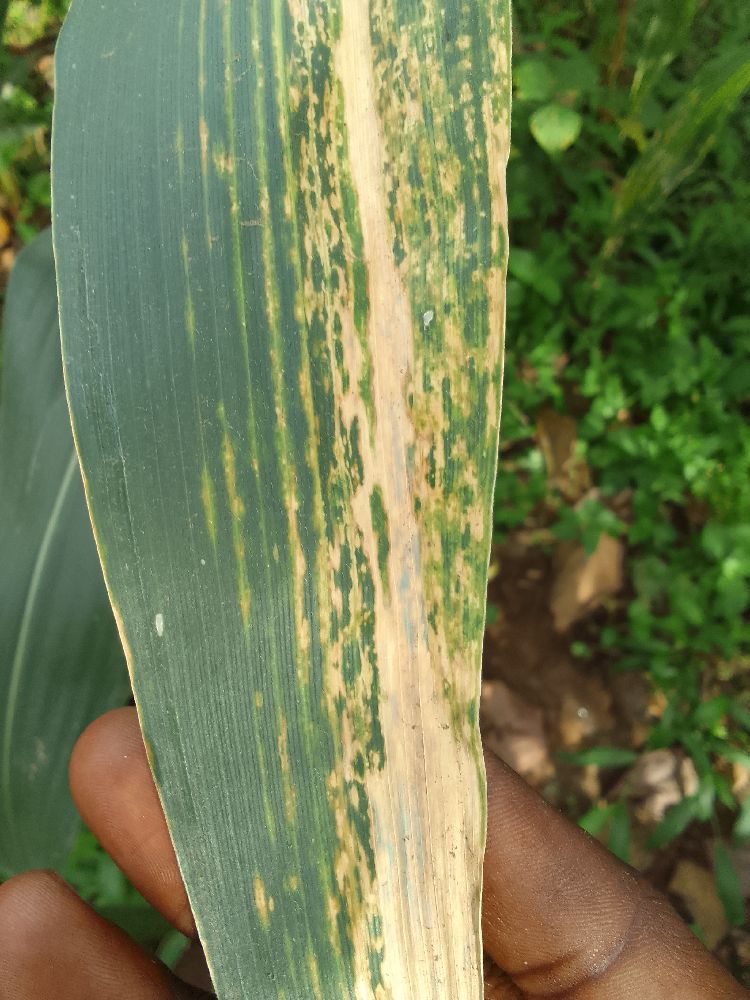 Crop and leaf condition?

maize, maize lethal necrosis
